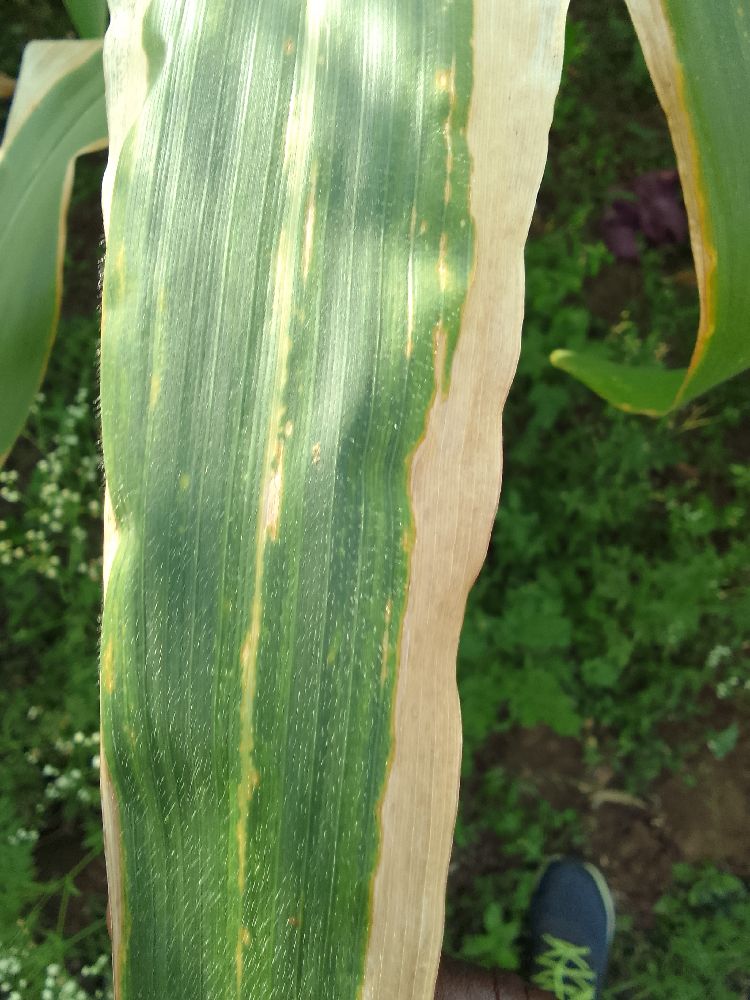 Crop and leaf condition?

maize, maize lethal necrosis
